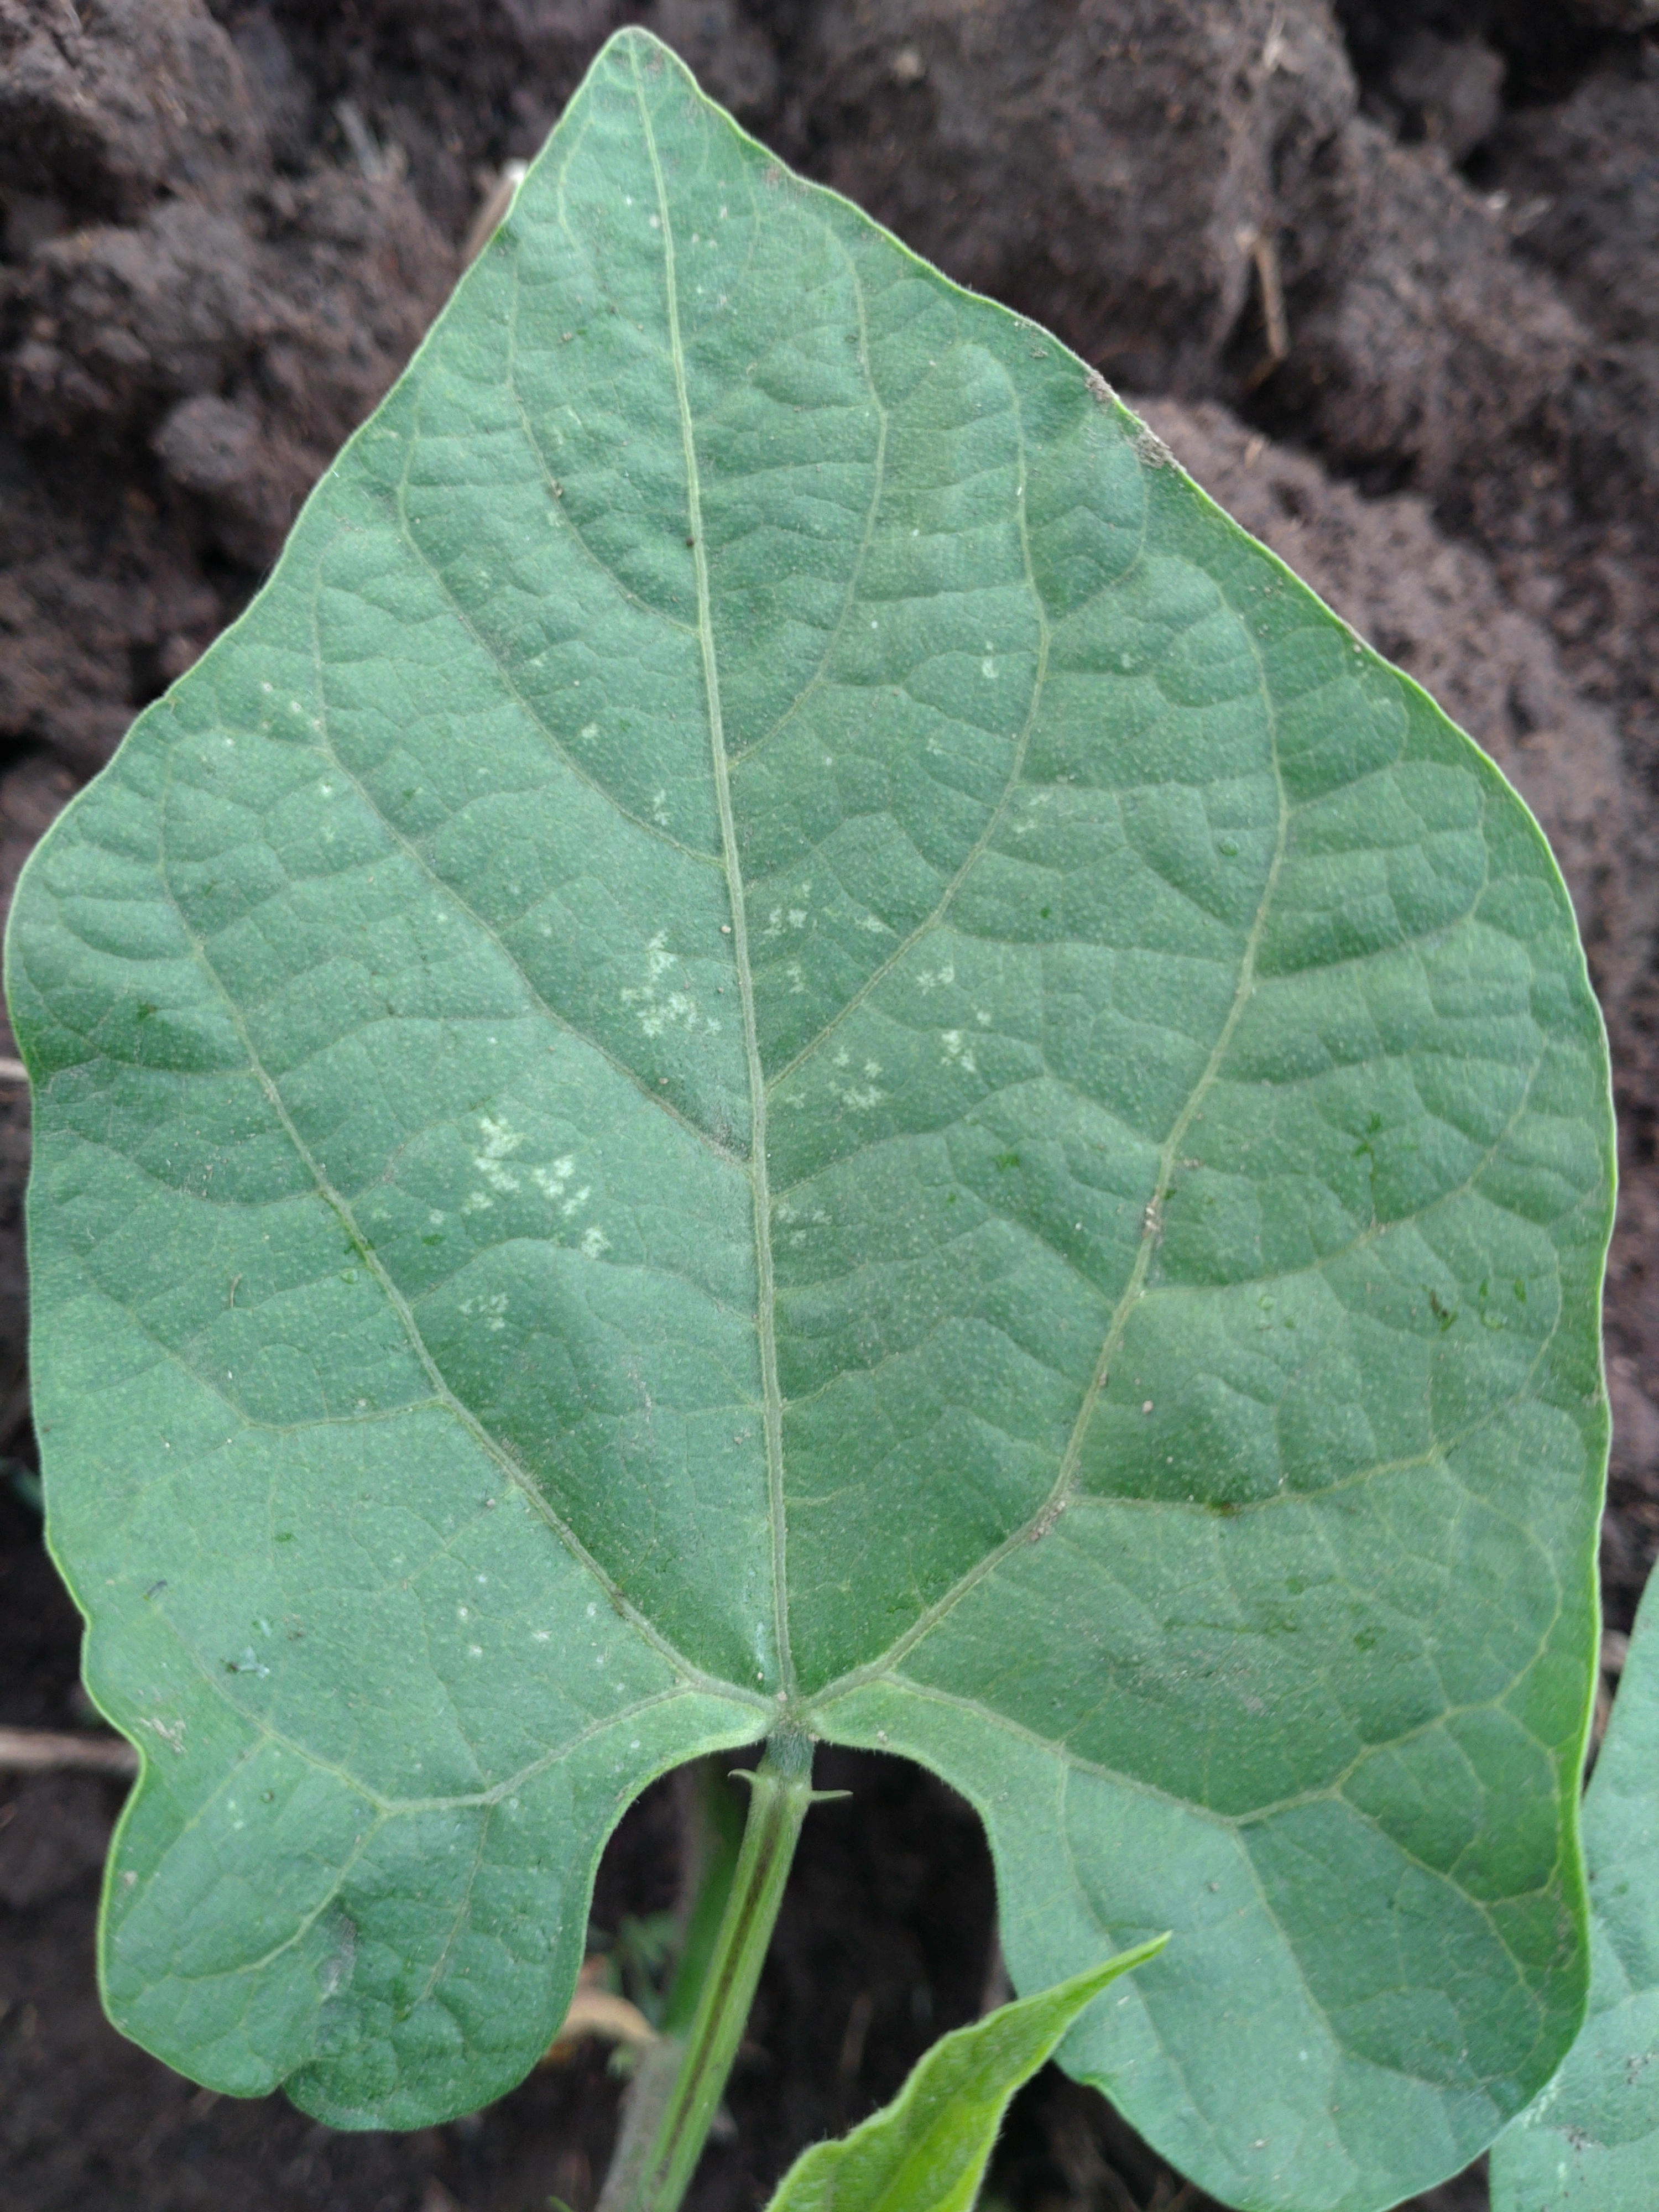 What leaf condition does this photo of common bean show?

healthy
